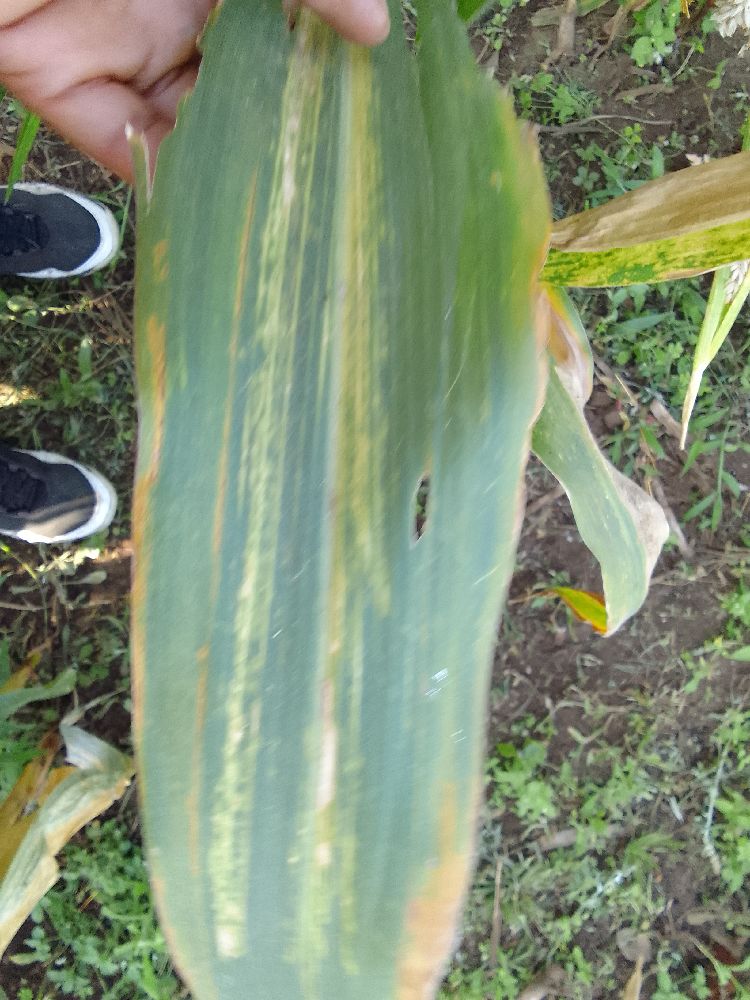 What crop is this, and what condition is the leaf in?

maize, maize lethal necrosis
